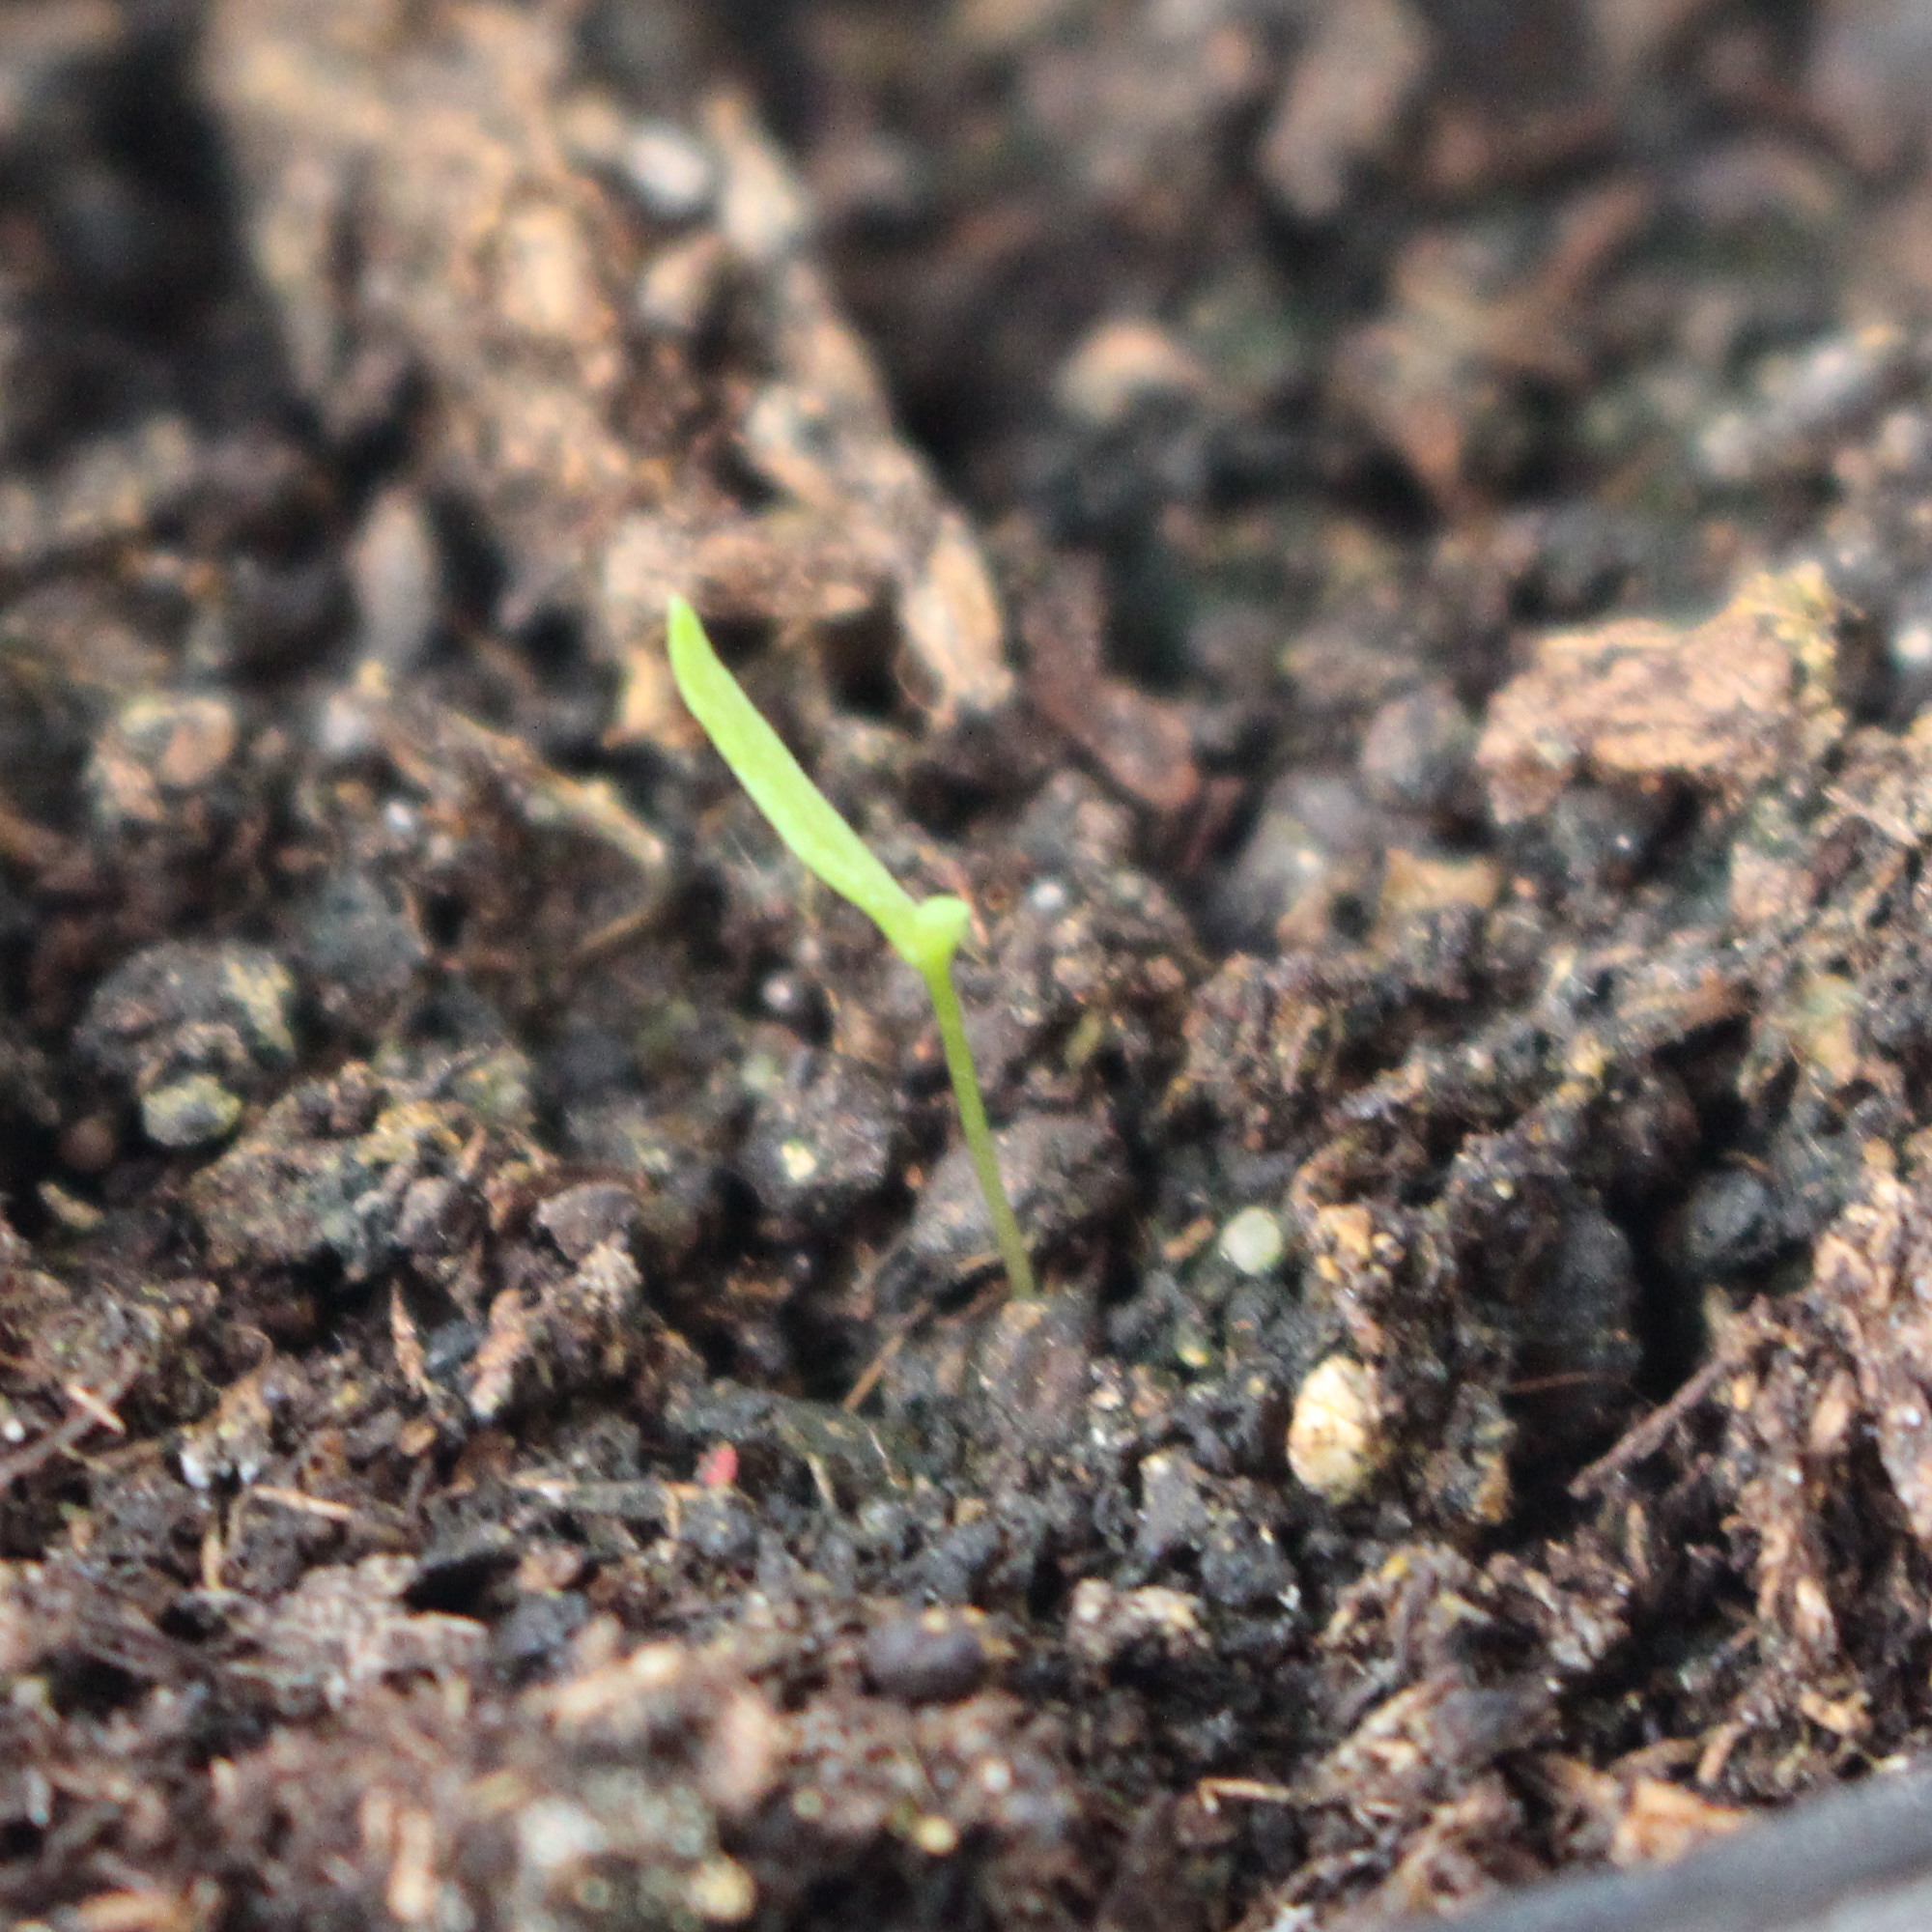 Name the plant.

Papaver rhoeas
